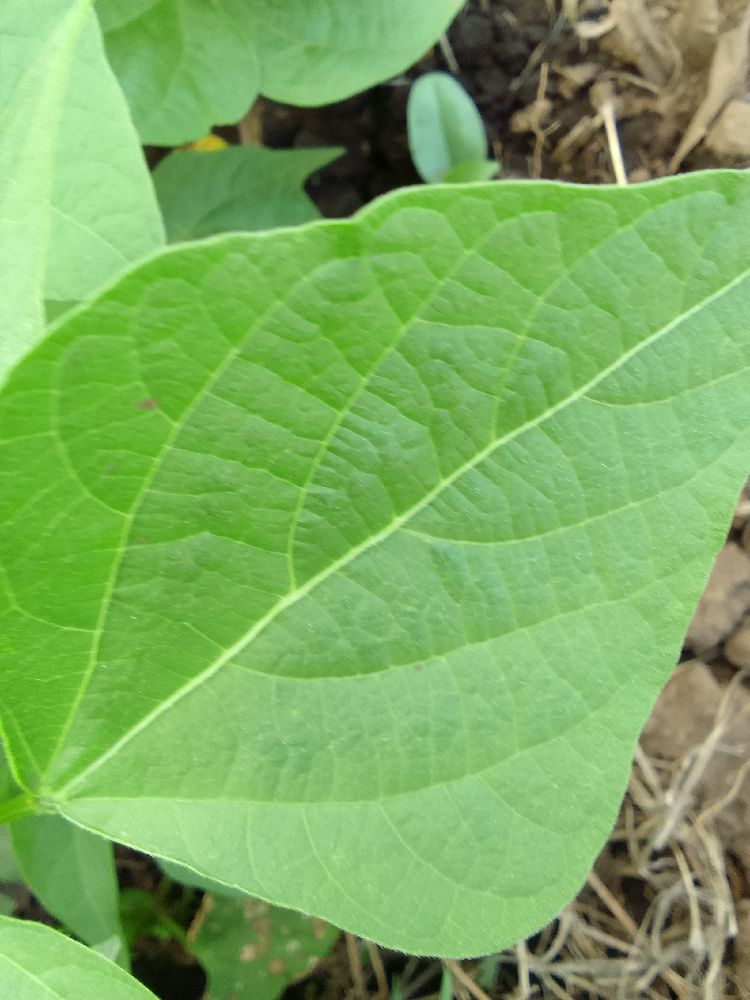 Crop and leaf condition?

common bean, healthy
